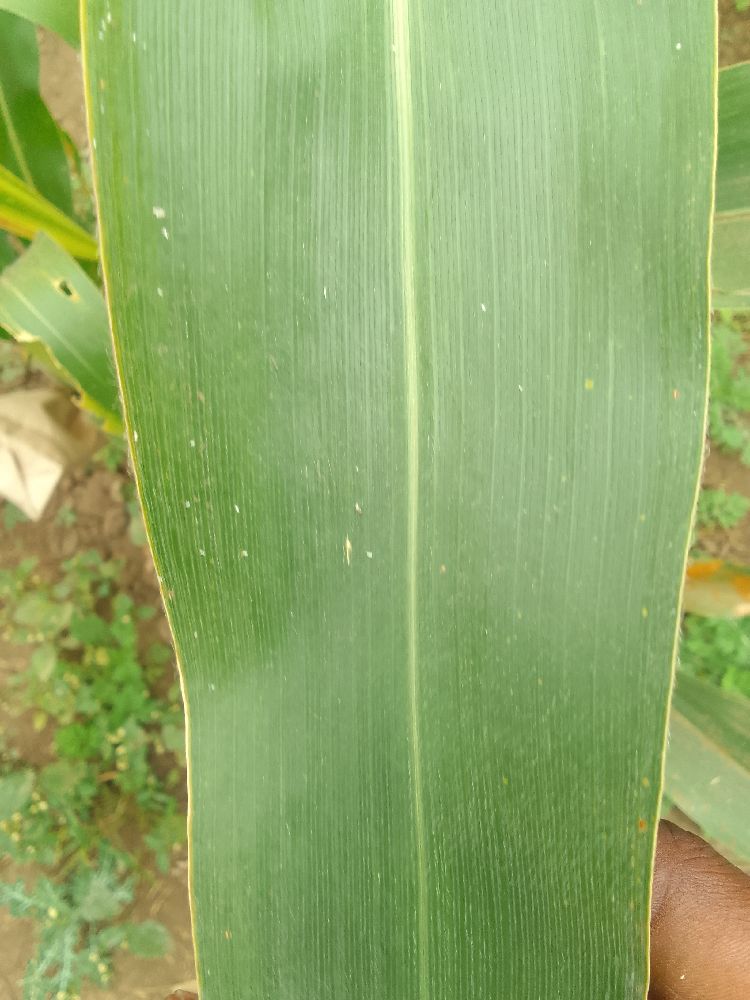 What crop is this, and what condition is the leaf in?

maize, healthy
